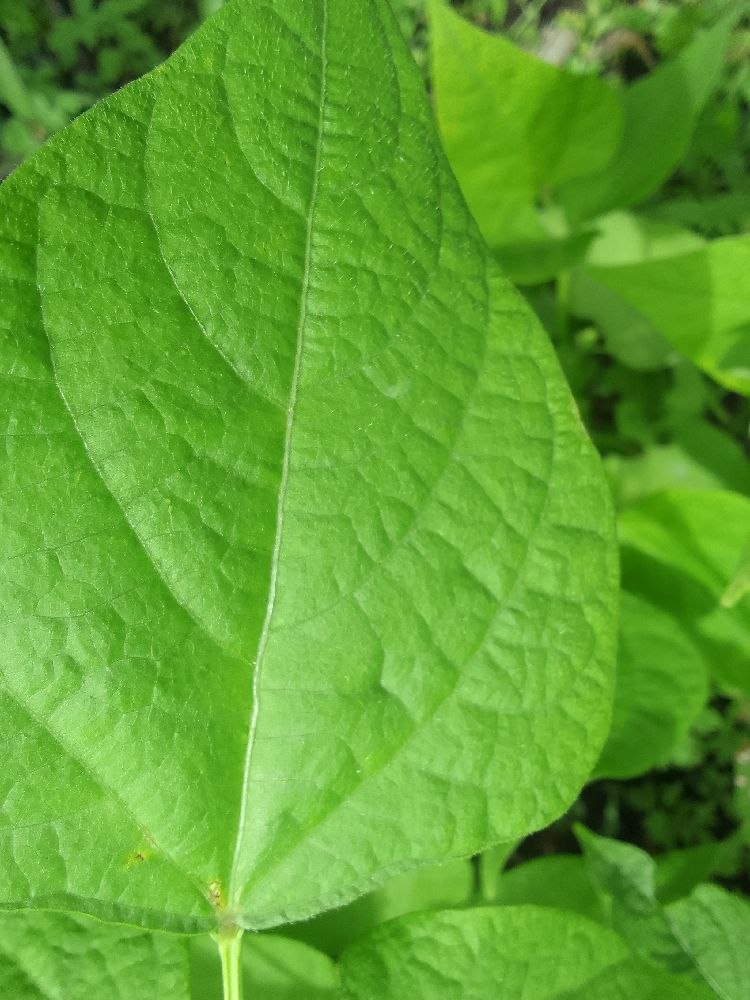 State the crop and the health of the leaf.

common bean, healthy
